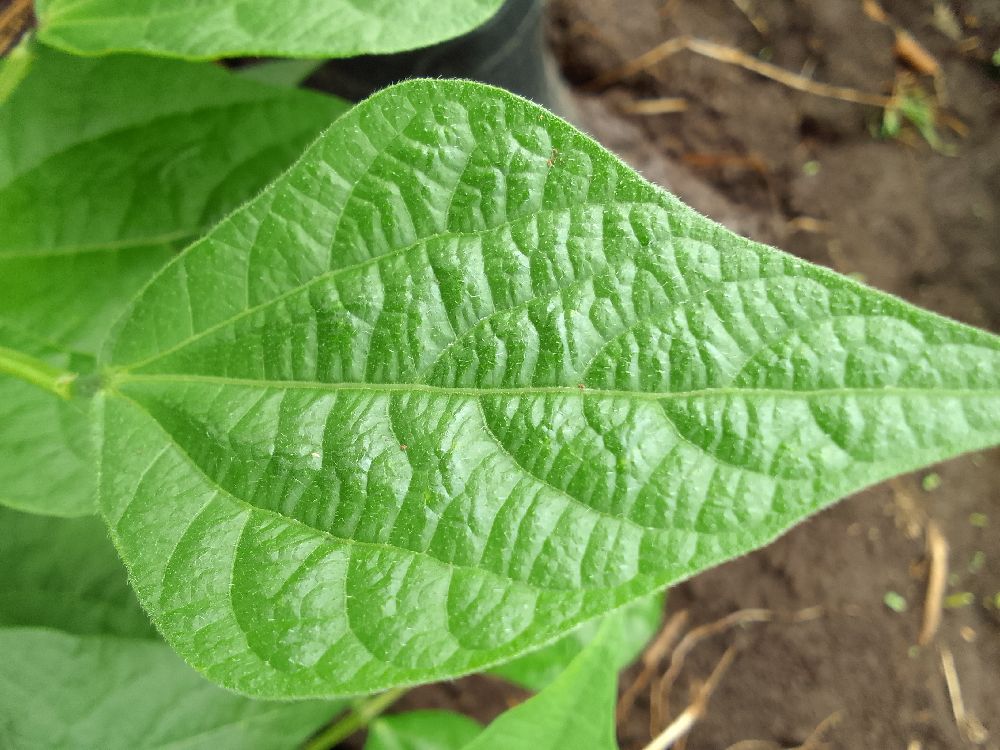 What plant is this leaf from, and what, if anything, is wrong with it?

common bean, healthy
